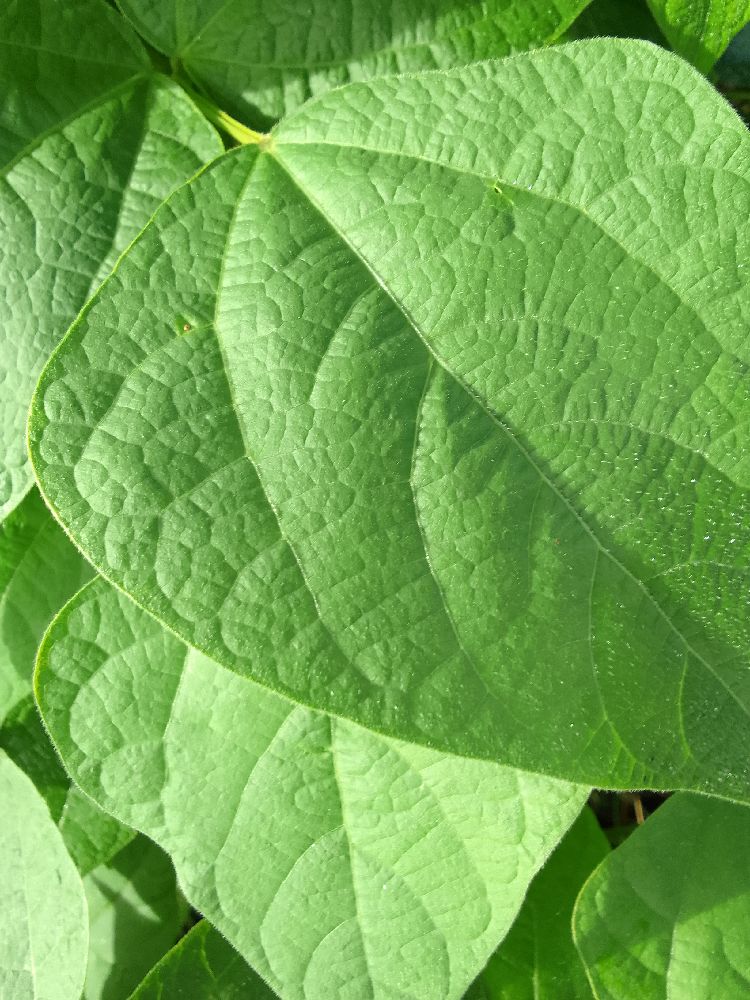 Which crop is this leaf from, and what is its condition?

common bean, healthy
